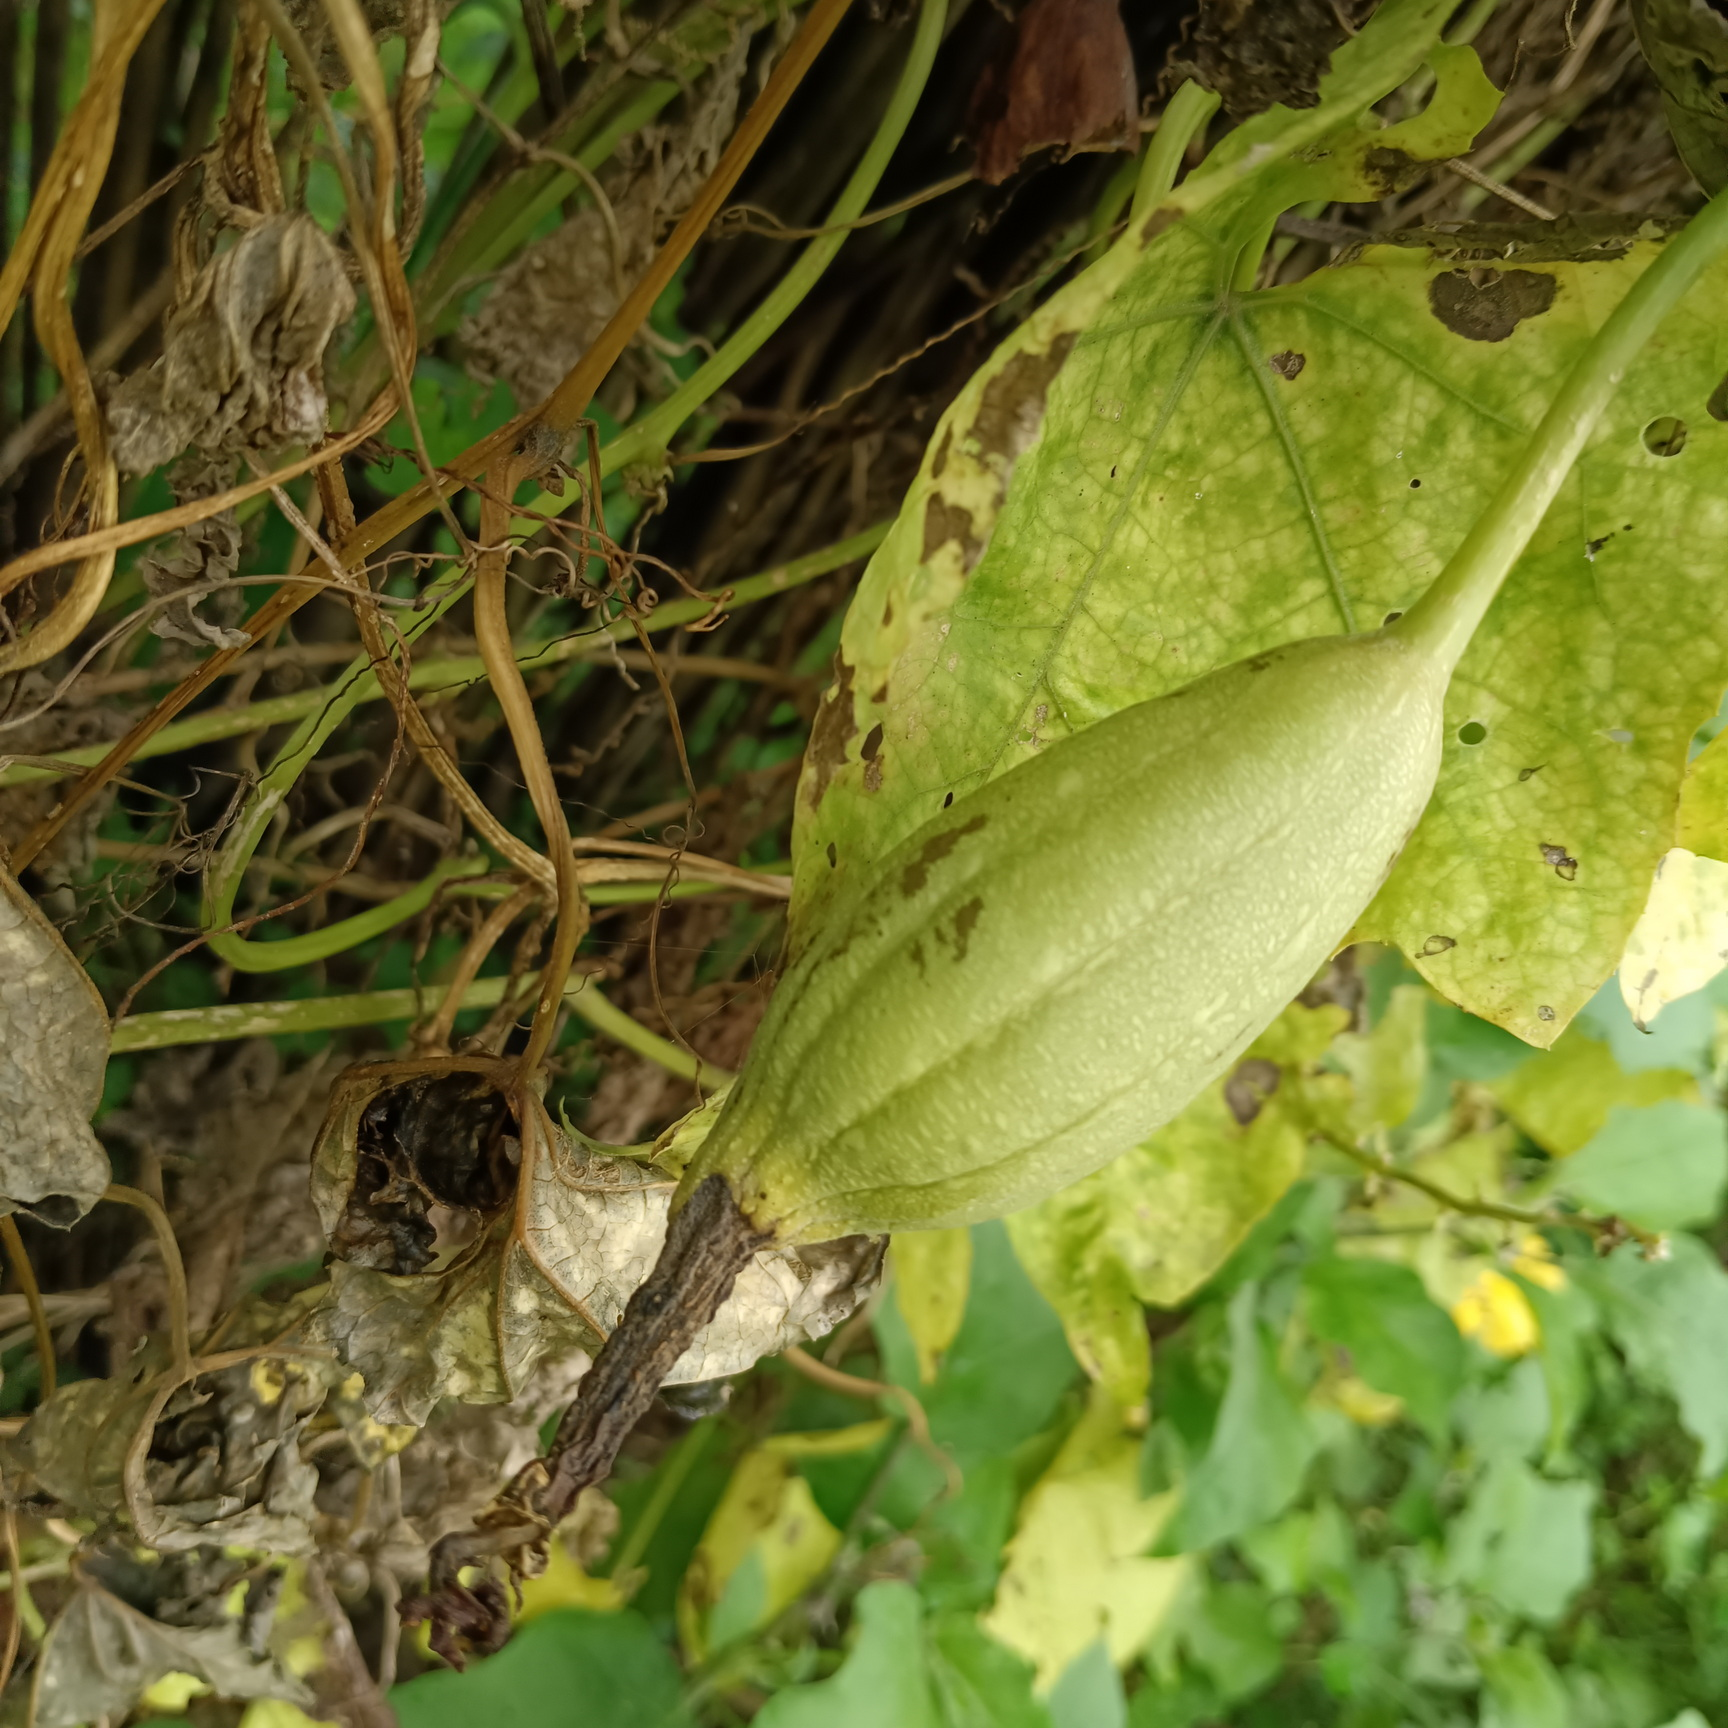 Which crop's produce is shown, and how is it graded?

luffa, faulty
